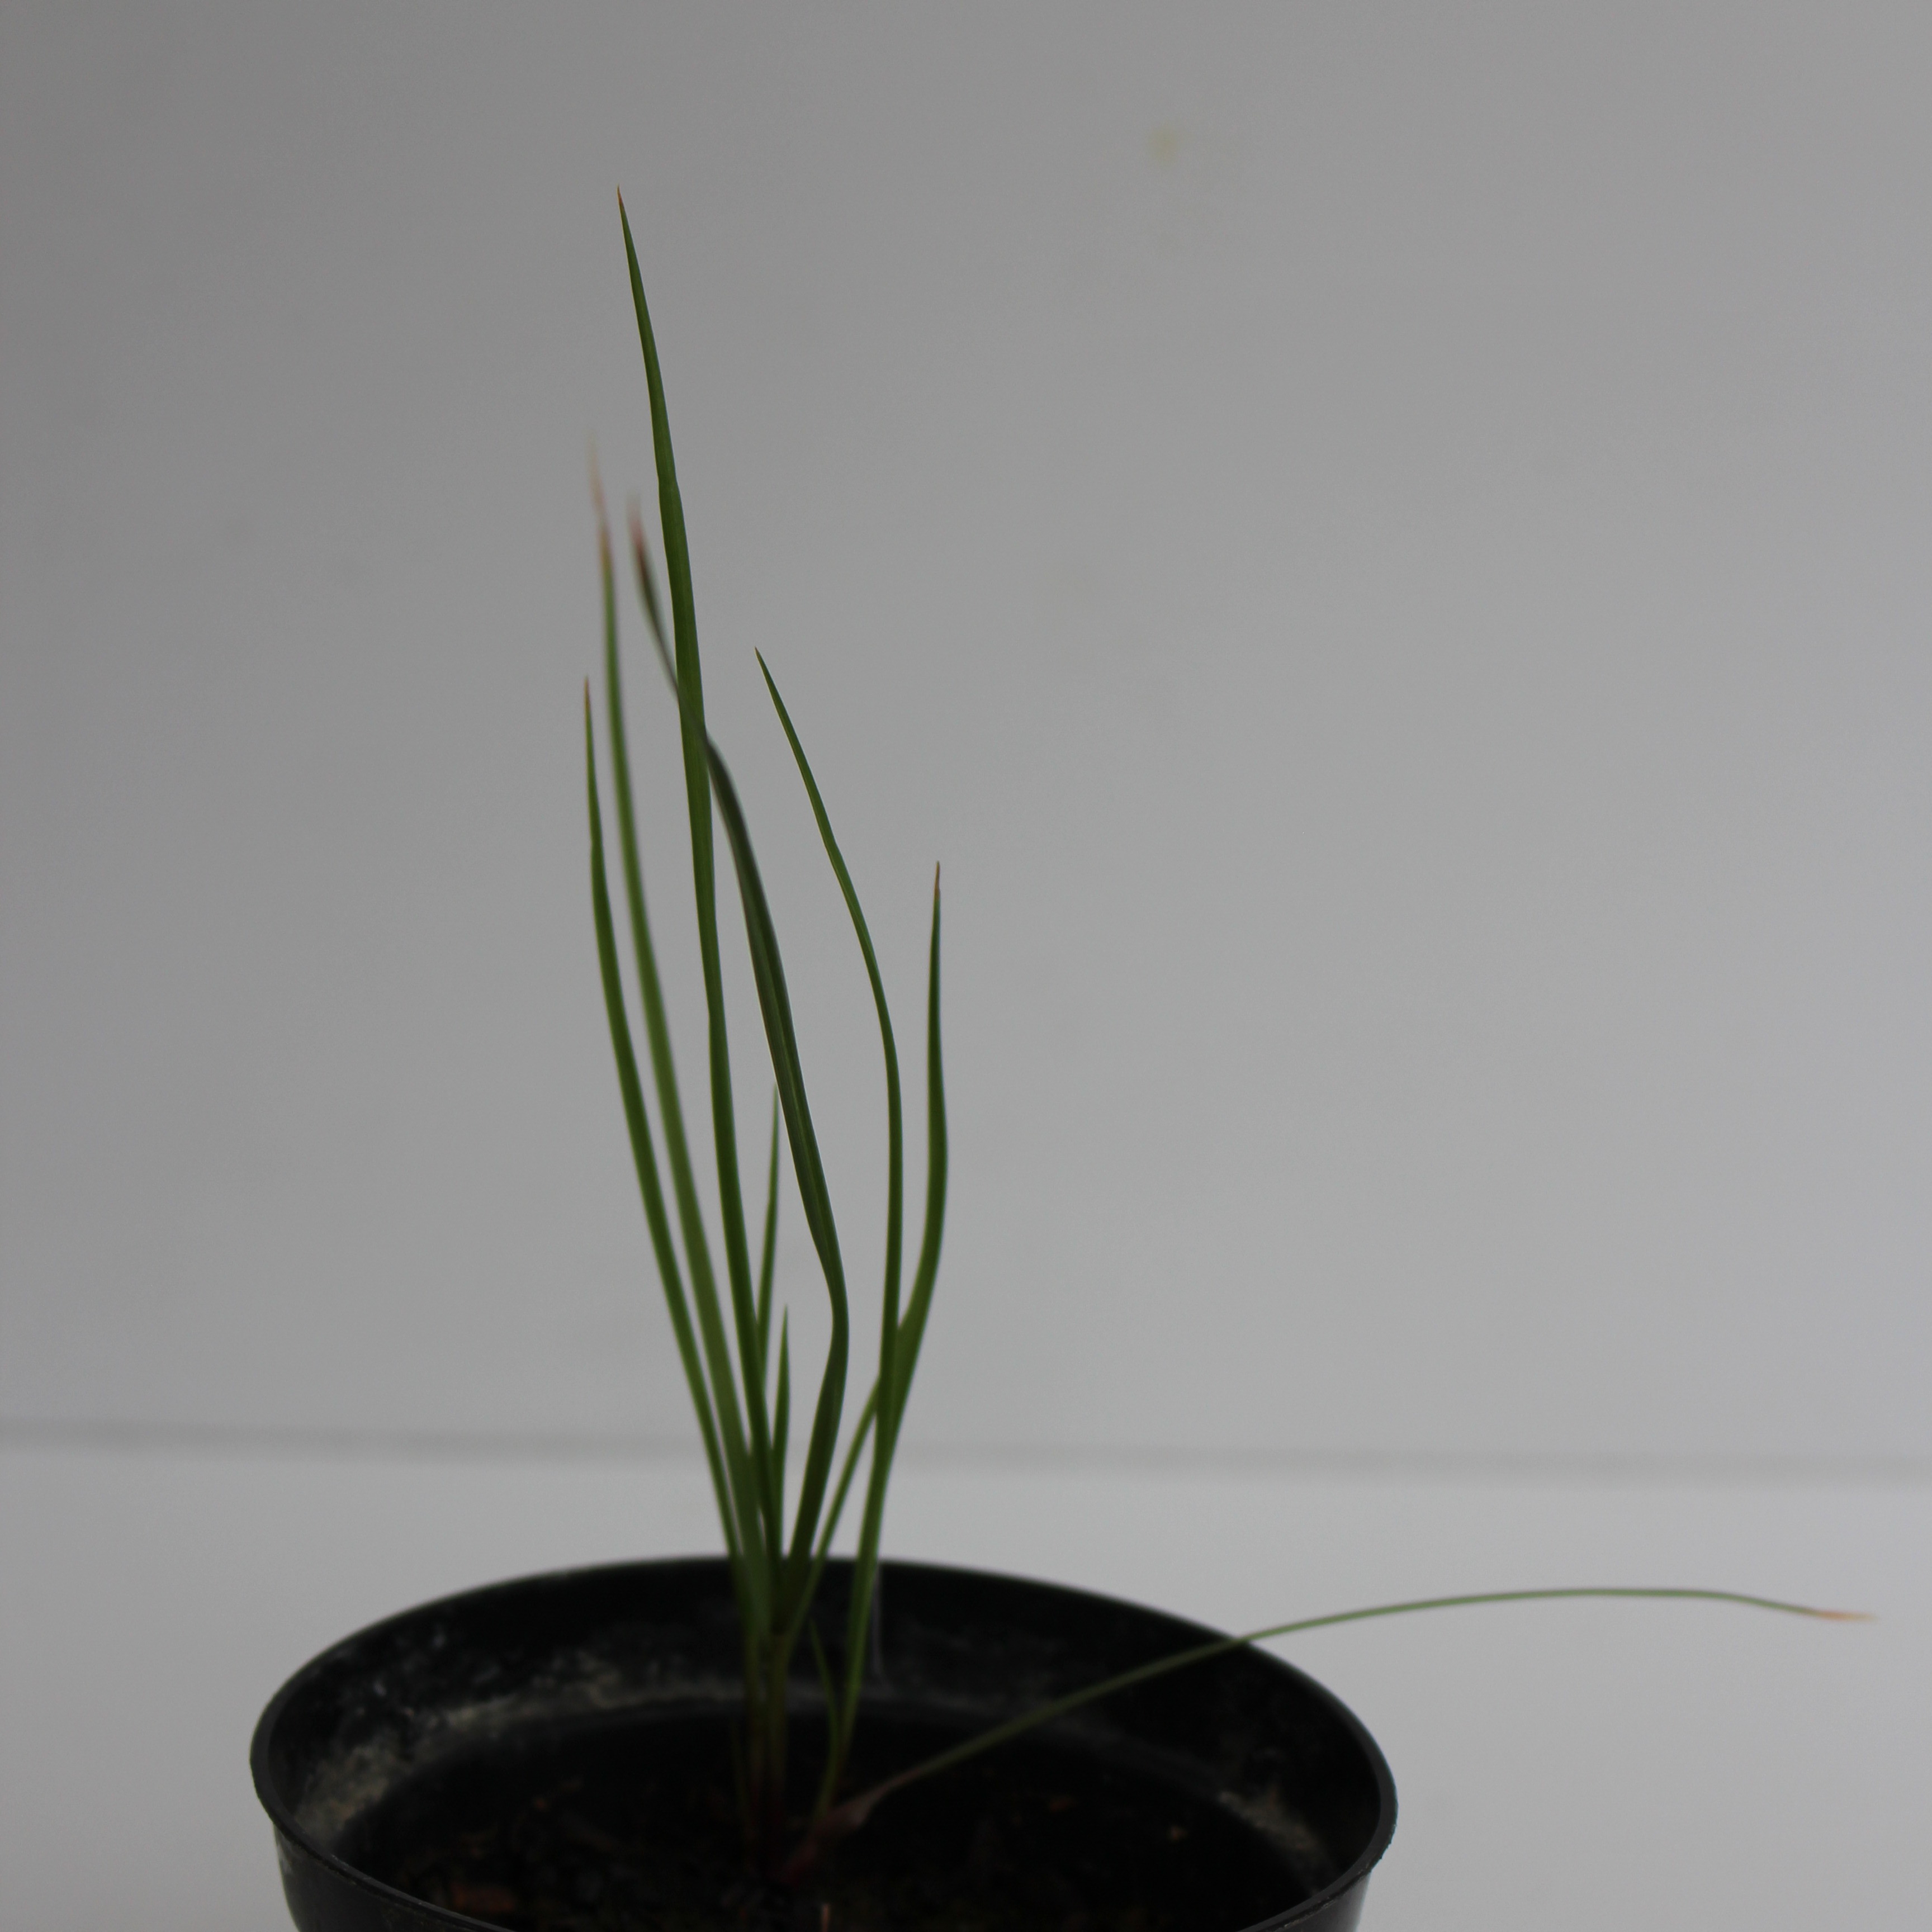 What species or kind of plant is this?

Lolium multiflorum
